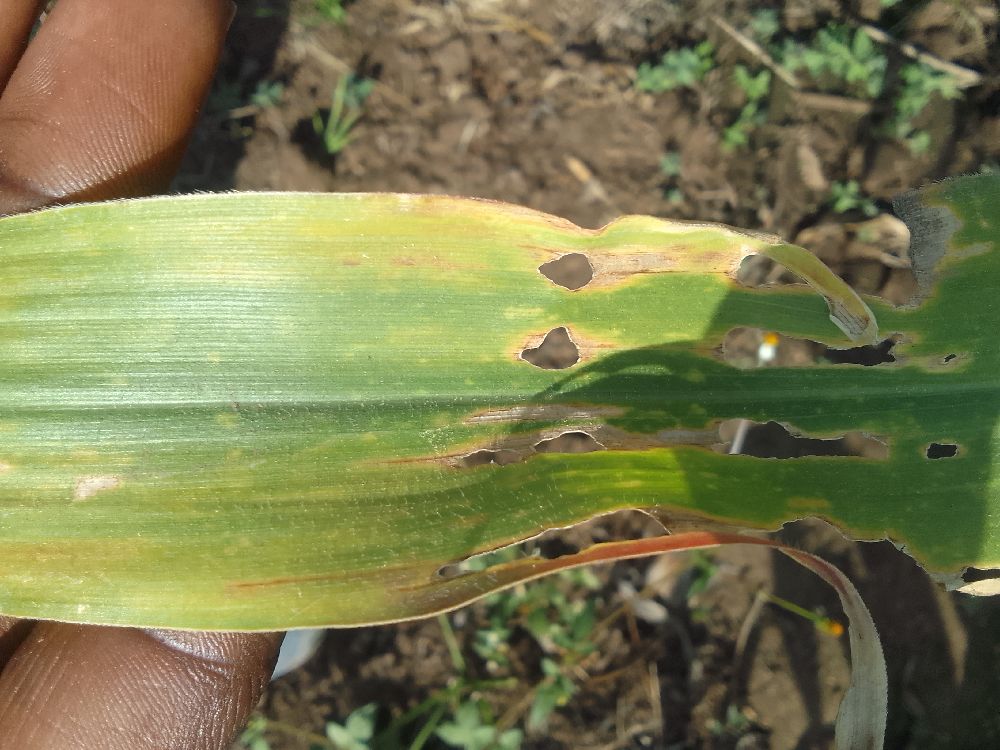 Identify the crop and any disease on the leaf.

maize, maize lethal necrosis
